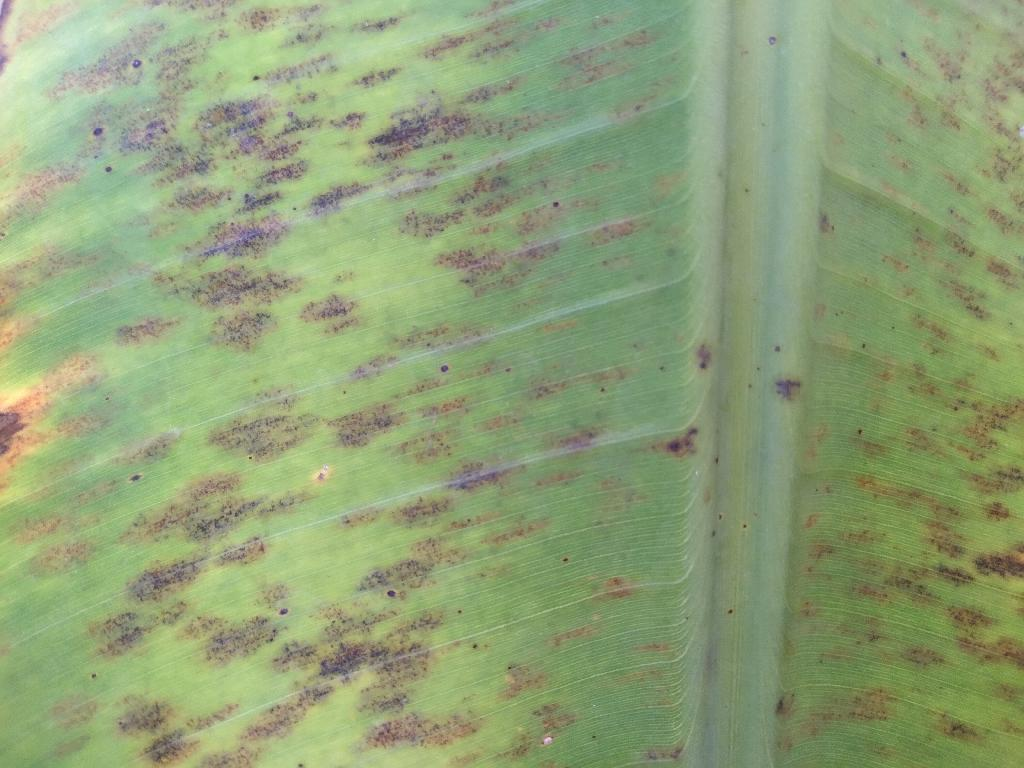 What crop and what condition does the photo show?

banana, black sigatoka
